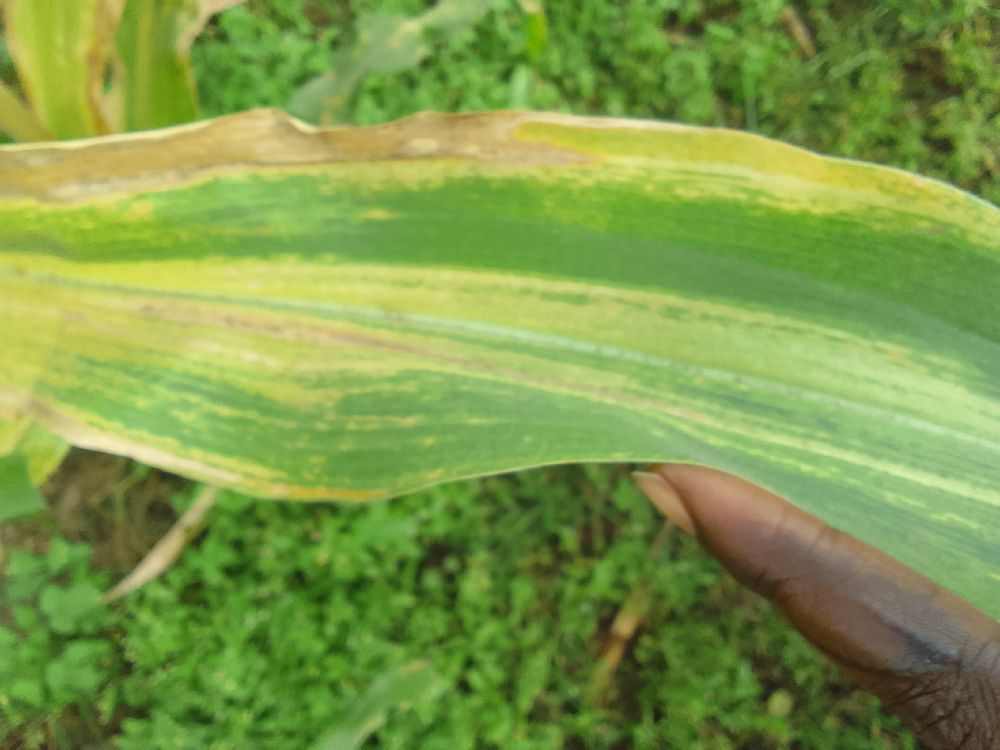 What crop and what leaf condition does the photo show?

maize, maize lethal necrosis
